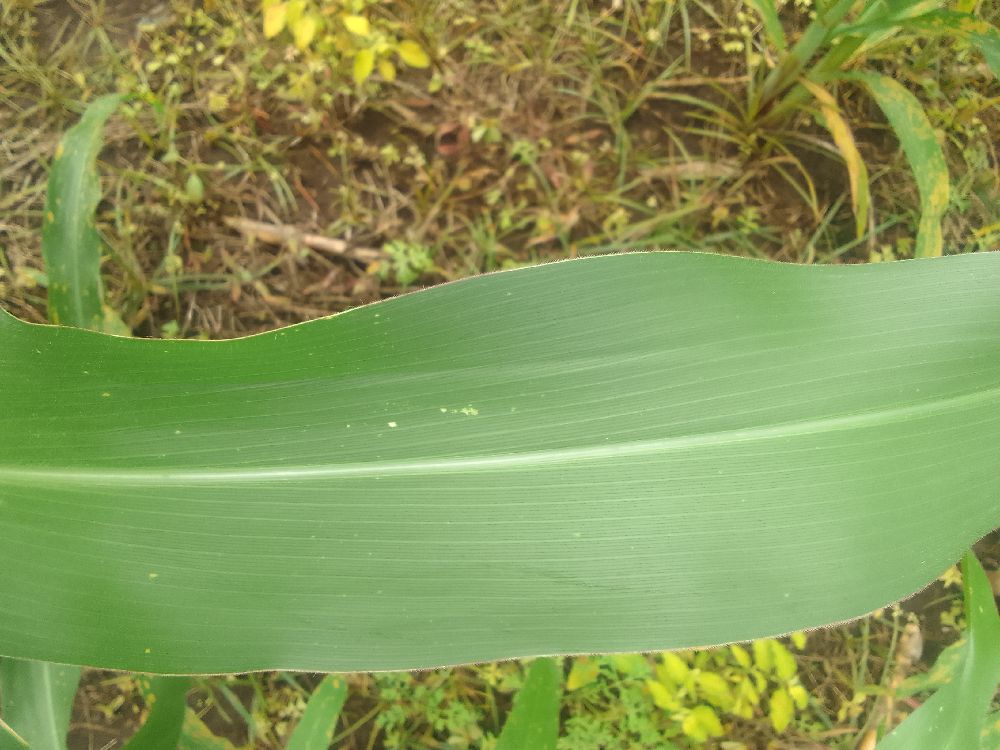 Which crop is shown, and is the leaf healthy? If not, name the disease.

maize, healthy
